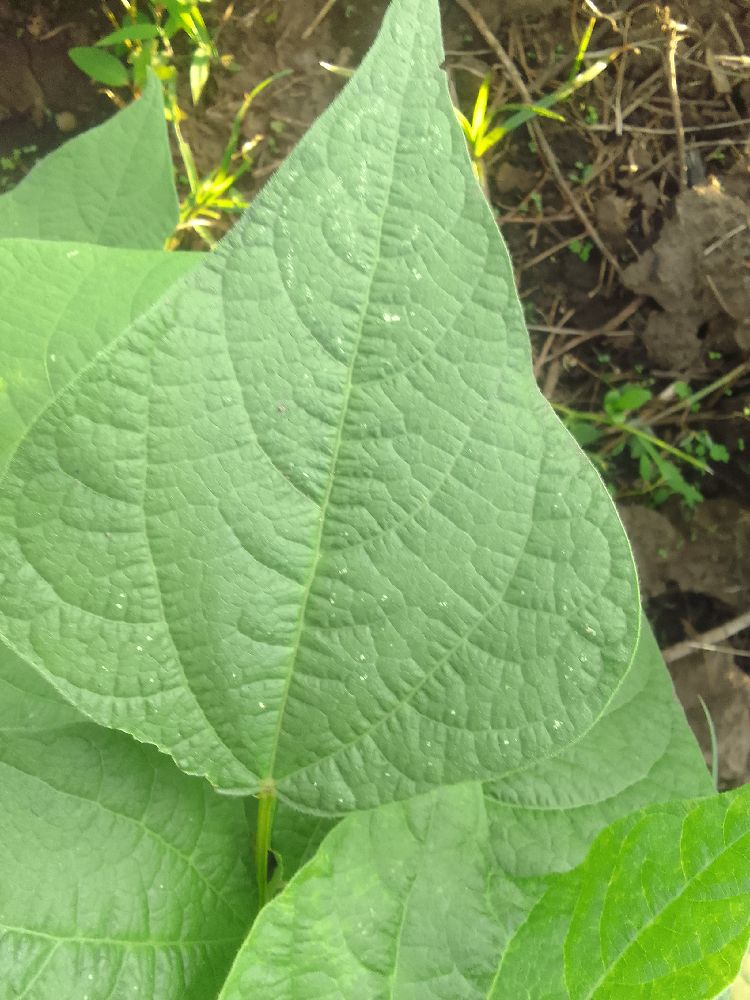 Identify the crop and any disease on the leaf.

common bean, healthy
